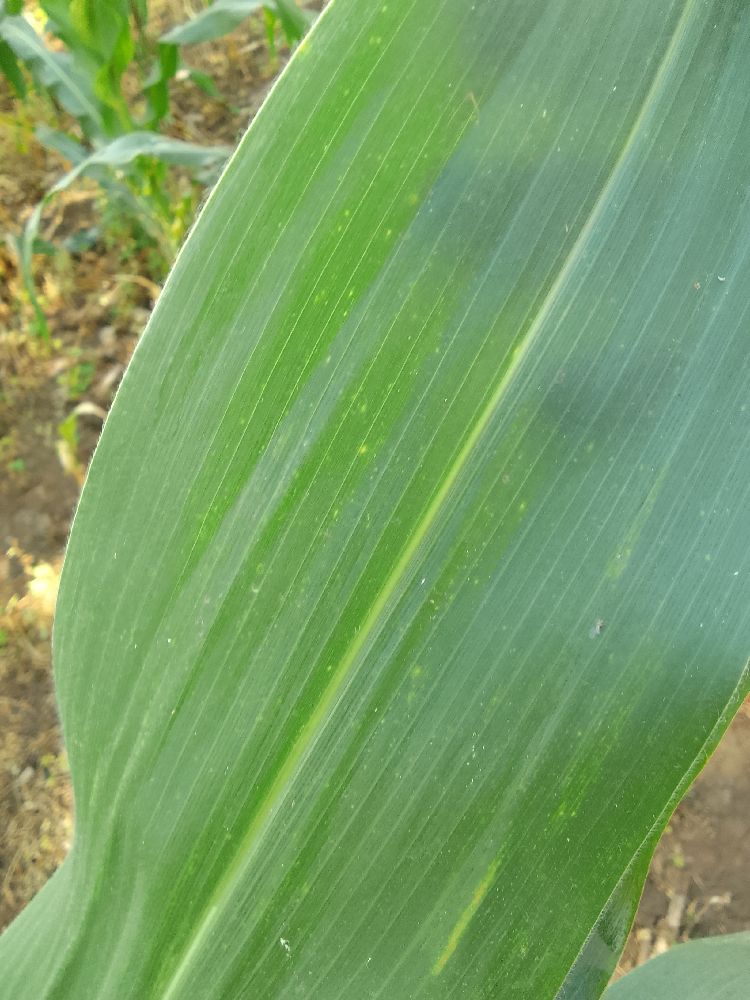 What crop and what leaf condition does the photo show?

maize, healthy
